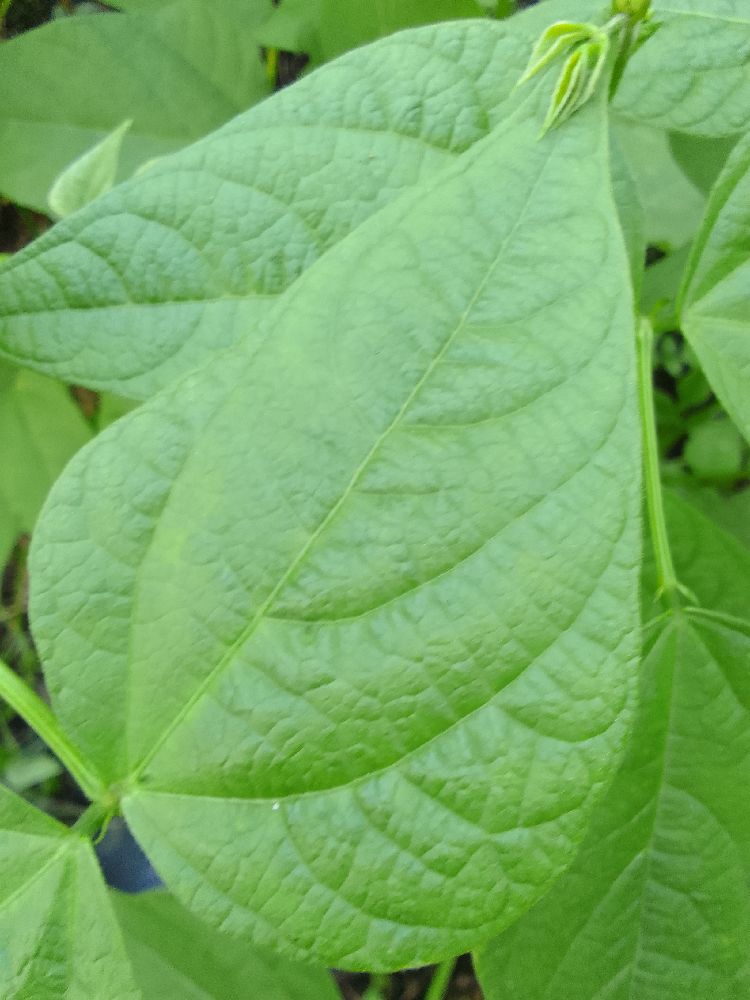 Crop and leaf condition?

common bean, healthy
